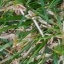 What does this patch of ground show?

grass
